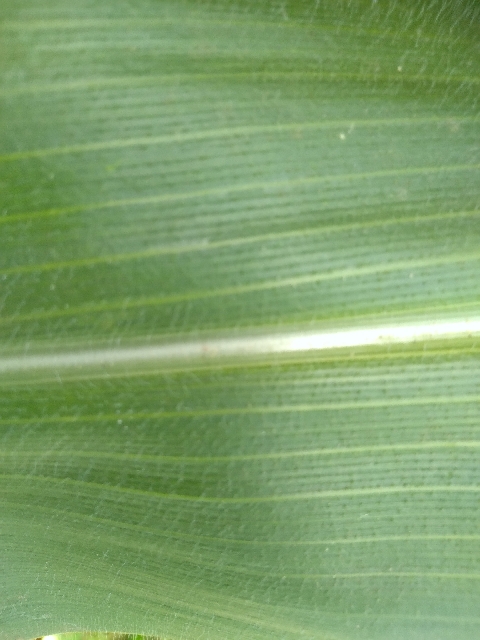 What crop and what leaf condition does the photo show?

maize, healthy
